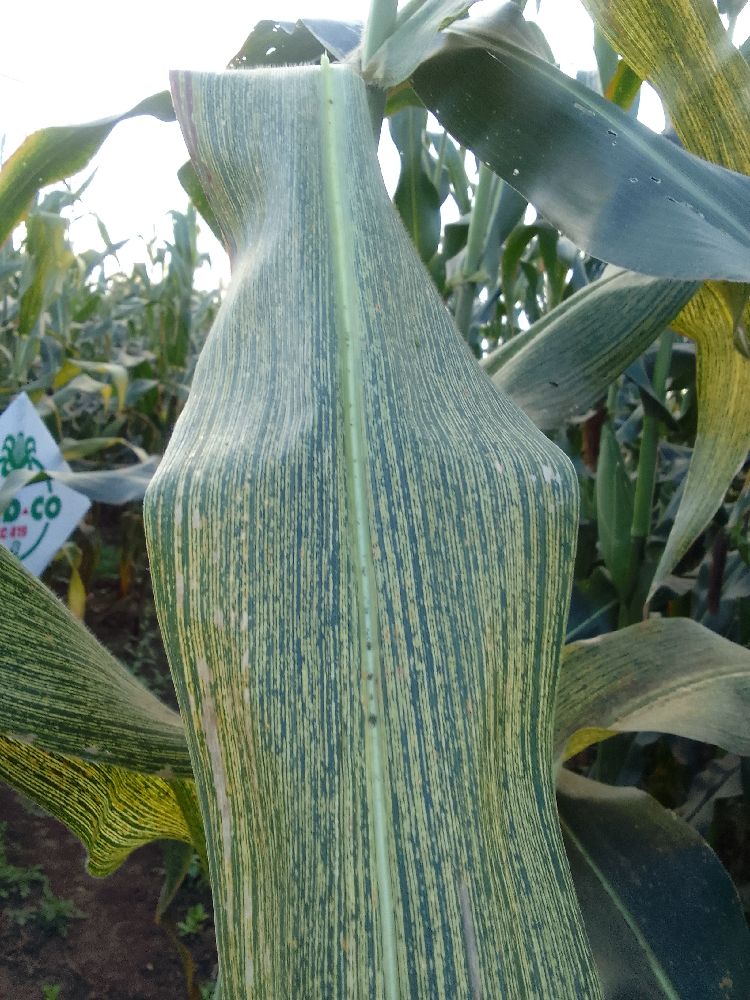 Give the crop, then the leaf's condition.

maize, maize streak virus
